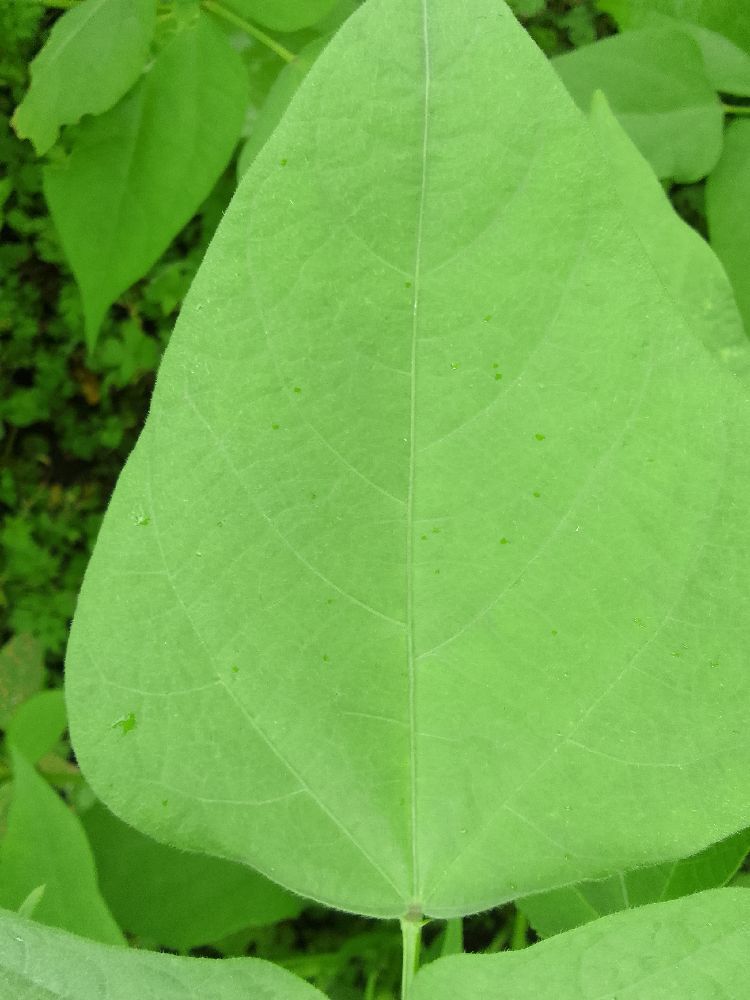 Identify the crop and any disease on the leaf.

common bean, healthy
